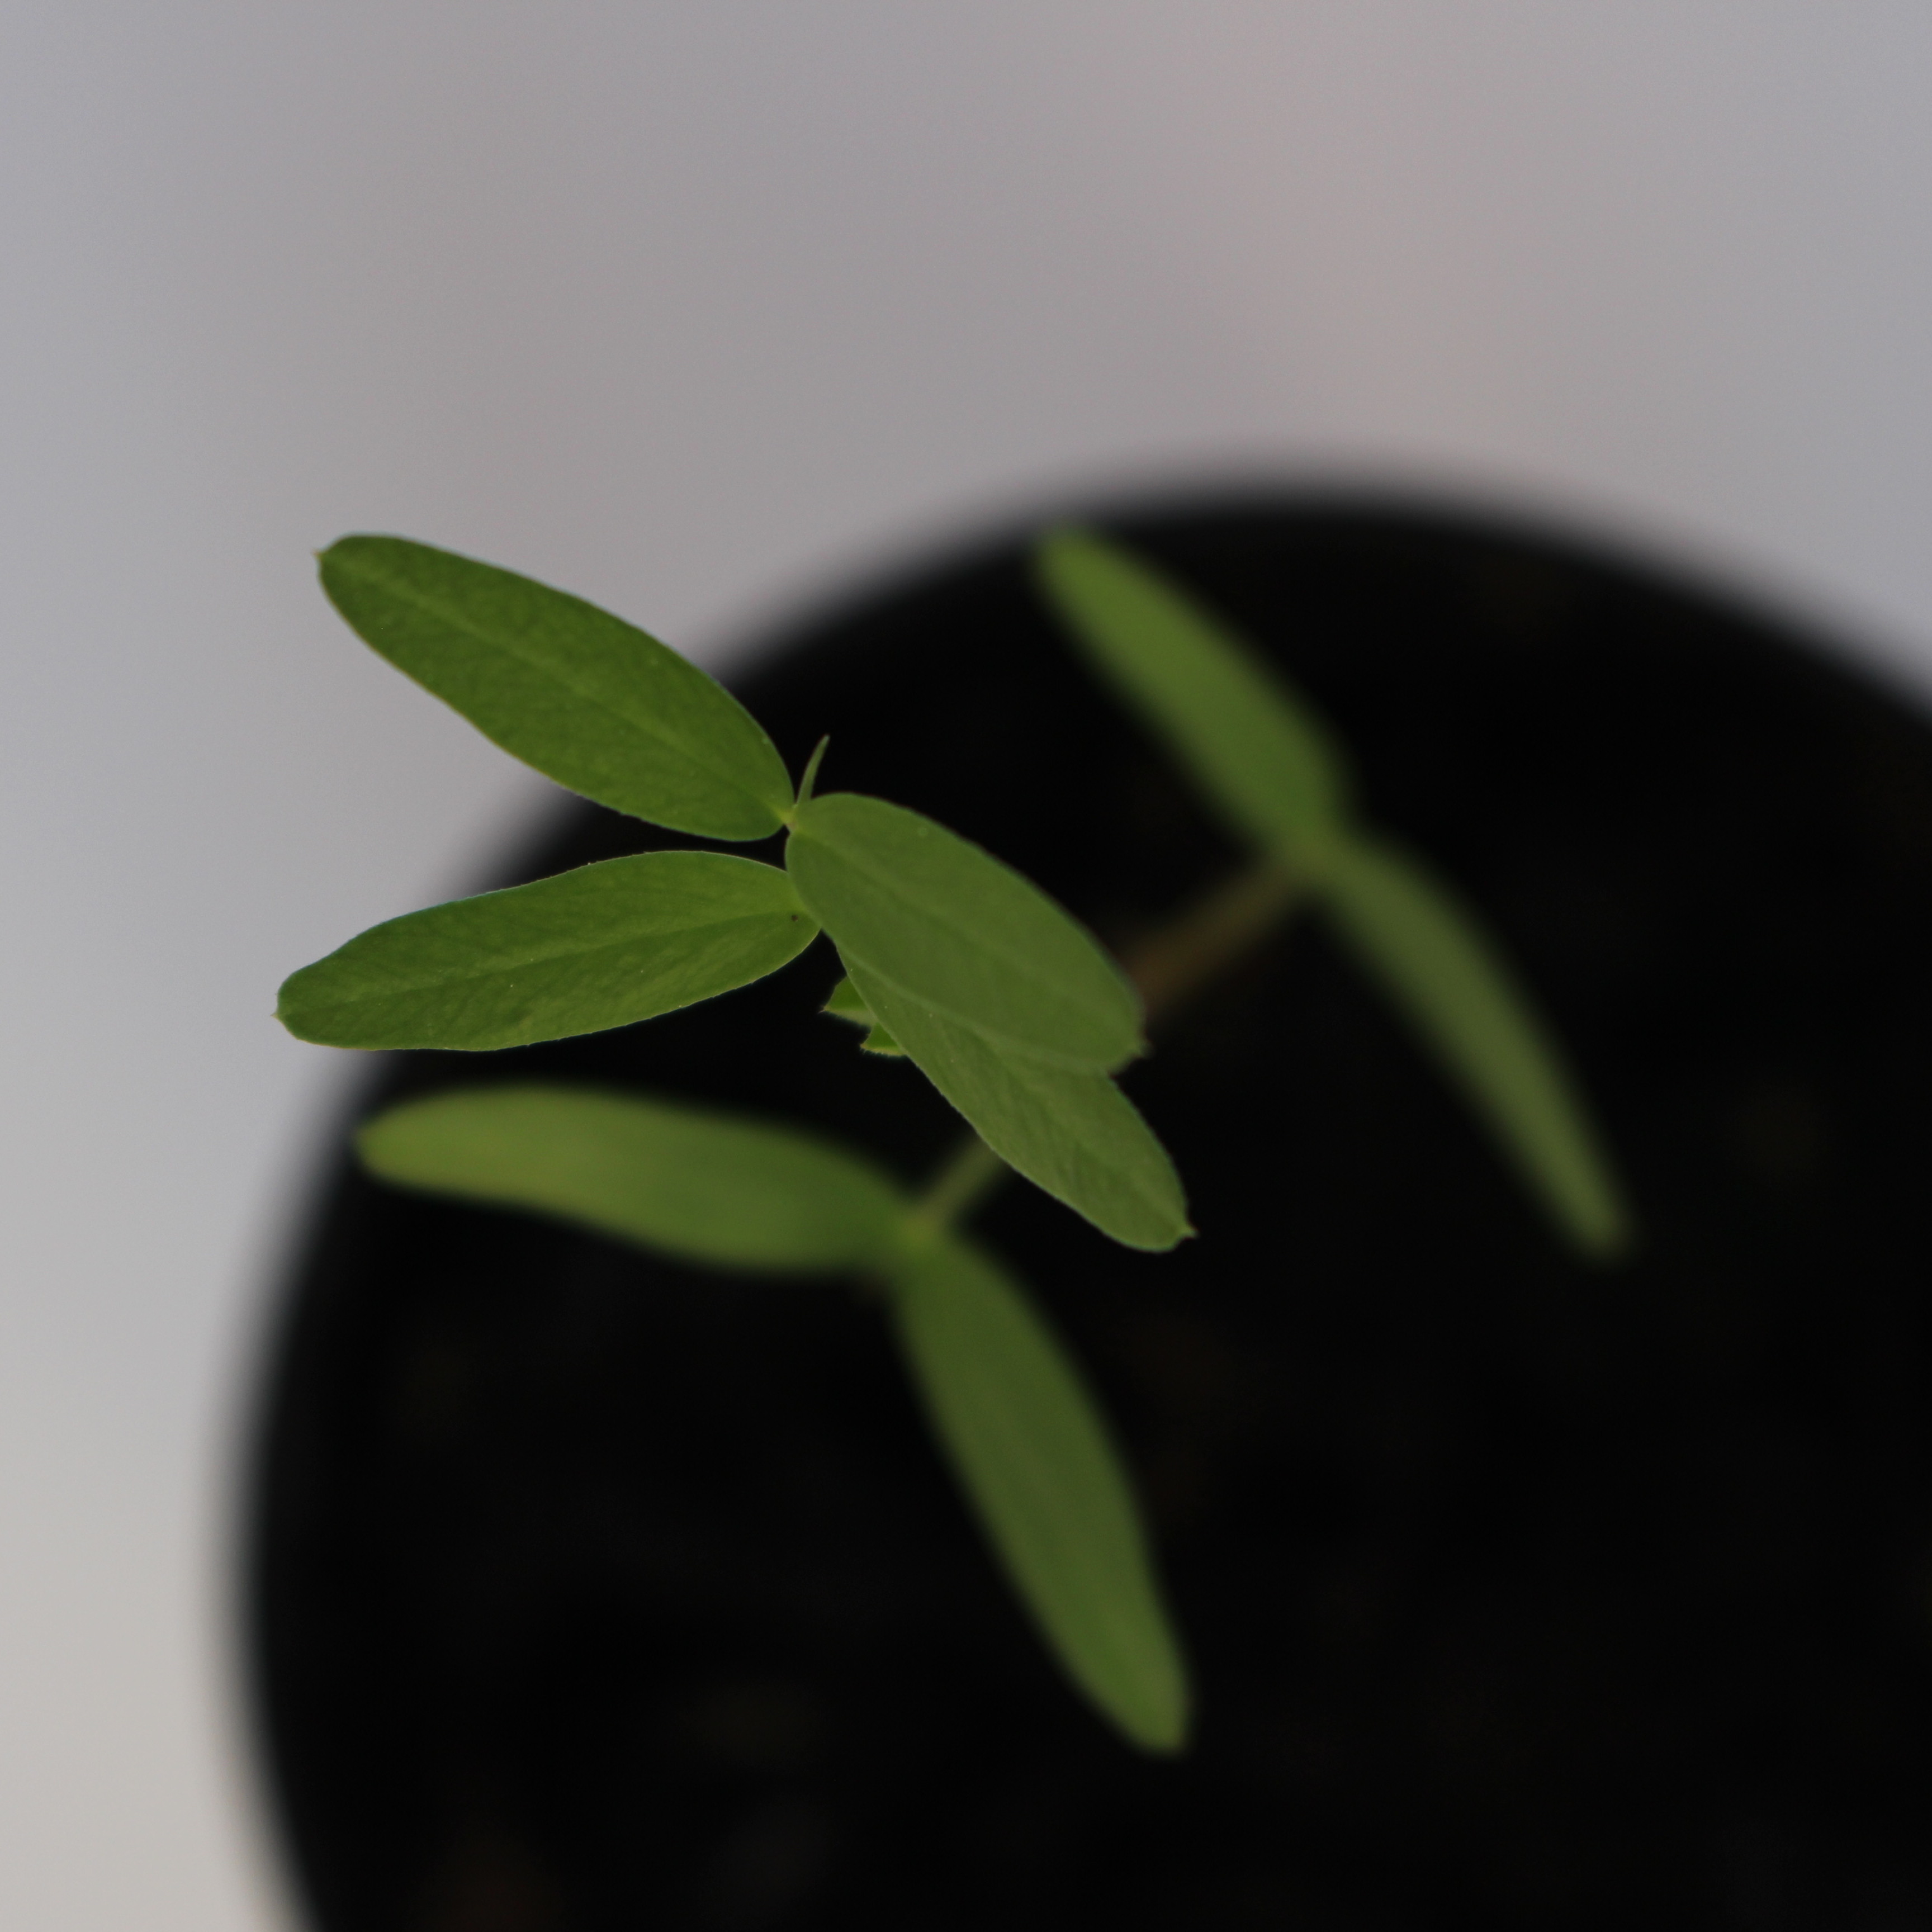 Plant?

Vicia sativa
